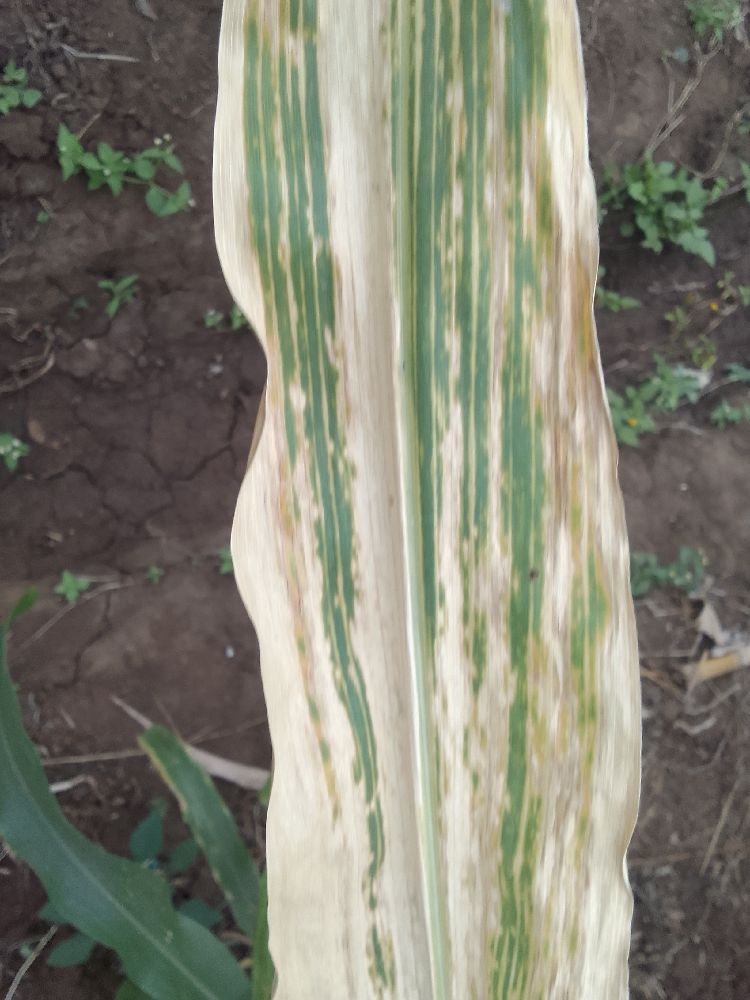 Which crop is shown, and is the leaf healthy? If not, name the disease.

maize, maize lethal necrosis
